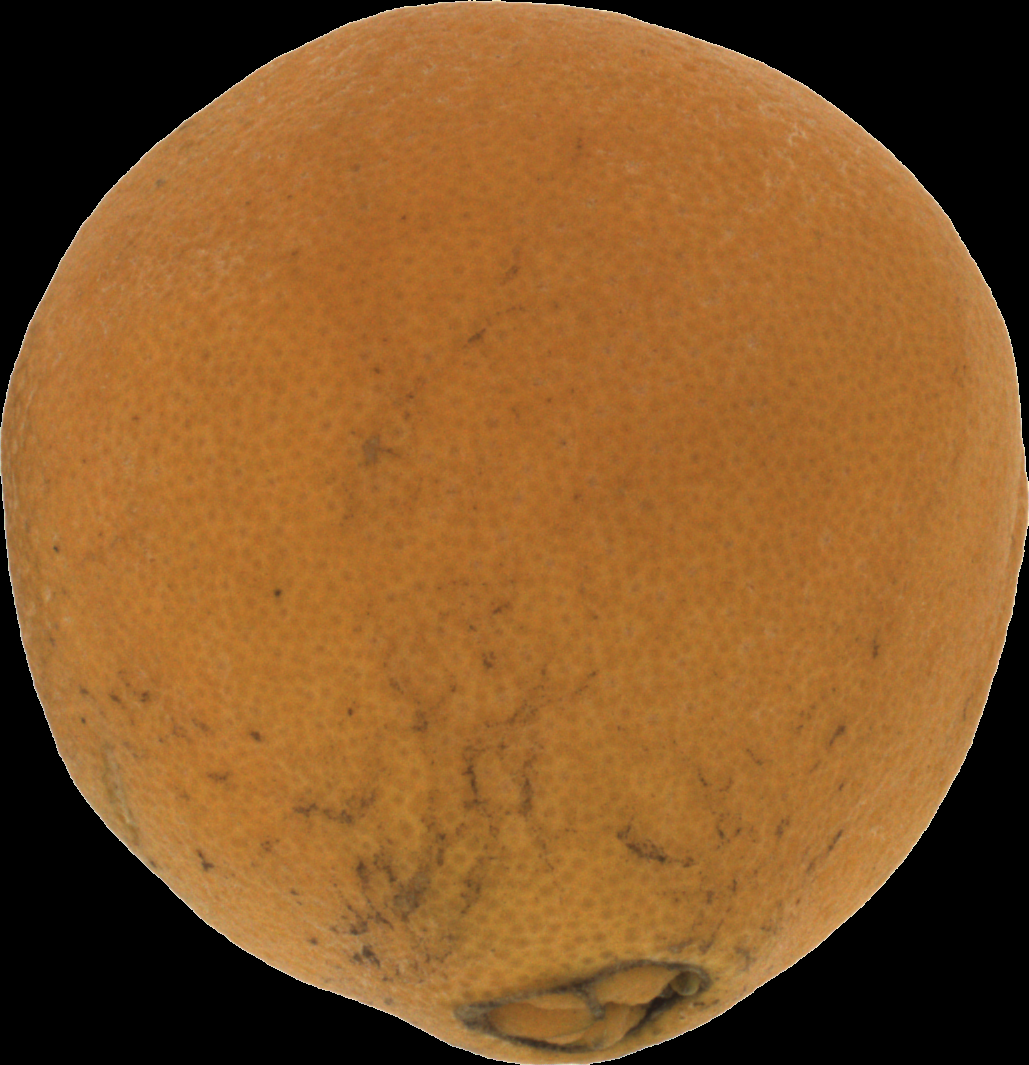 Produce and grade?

orange, bad
